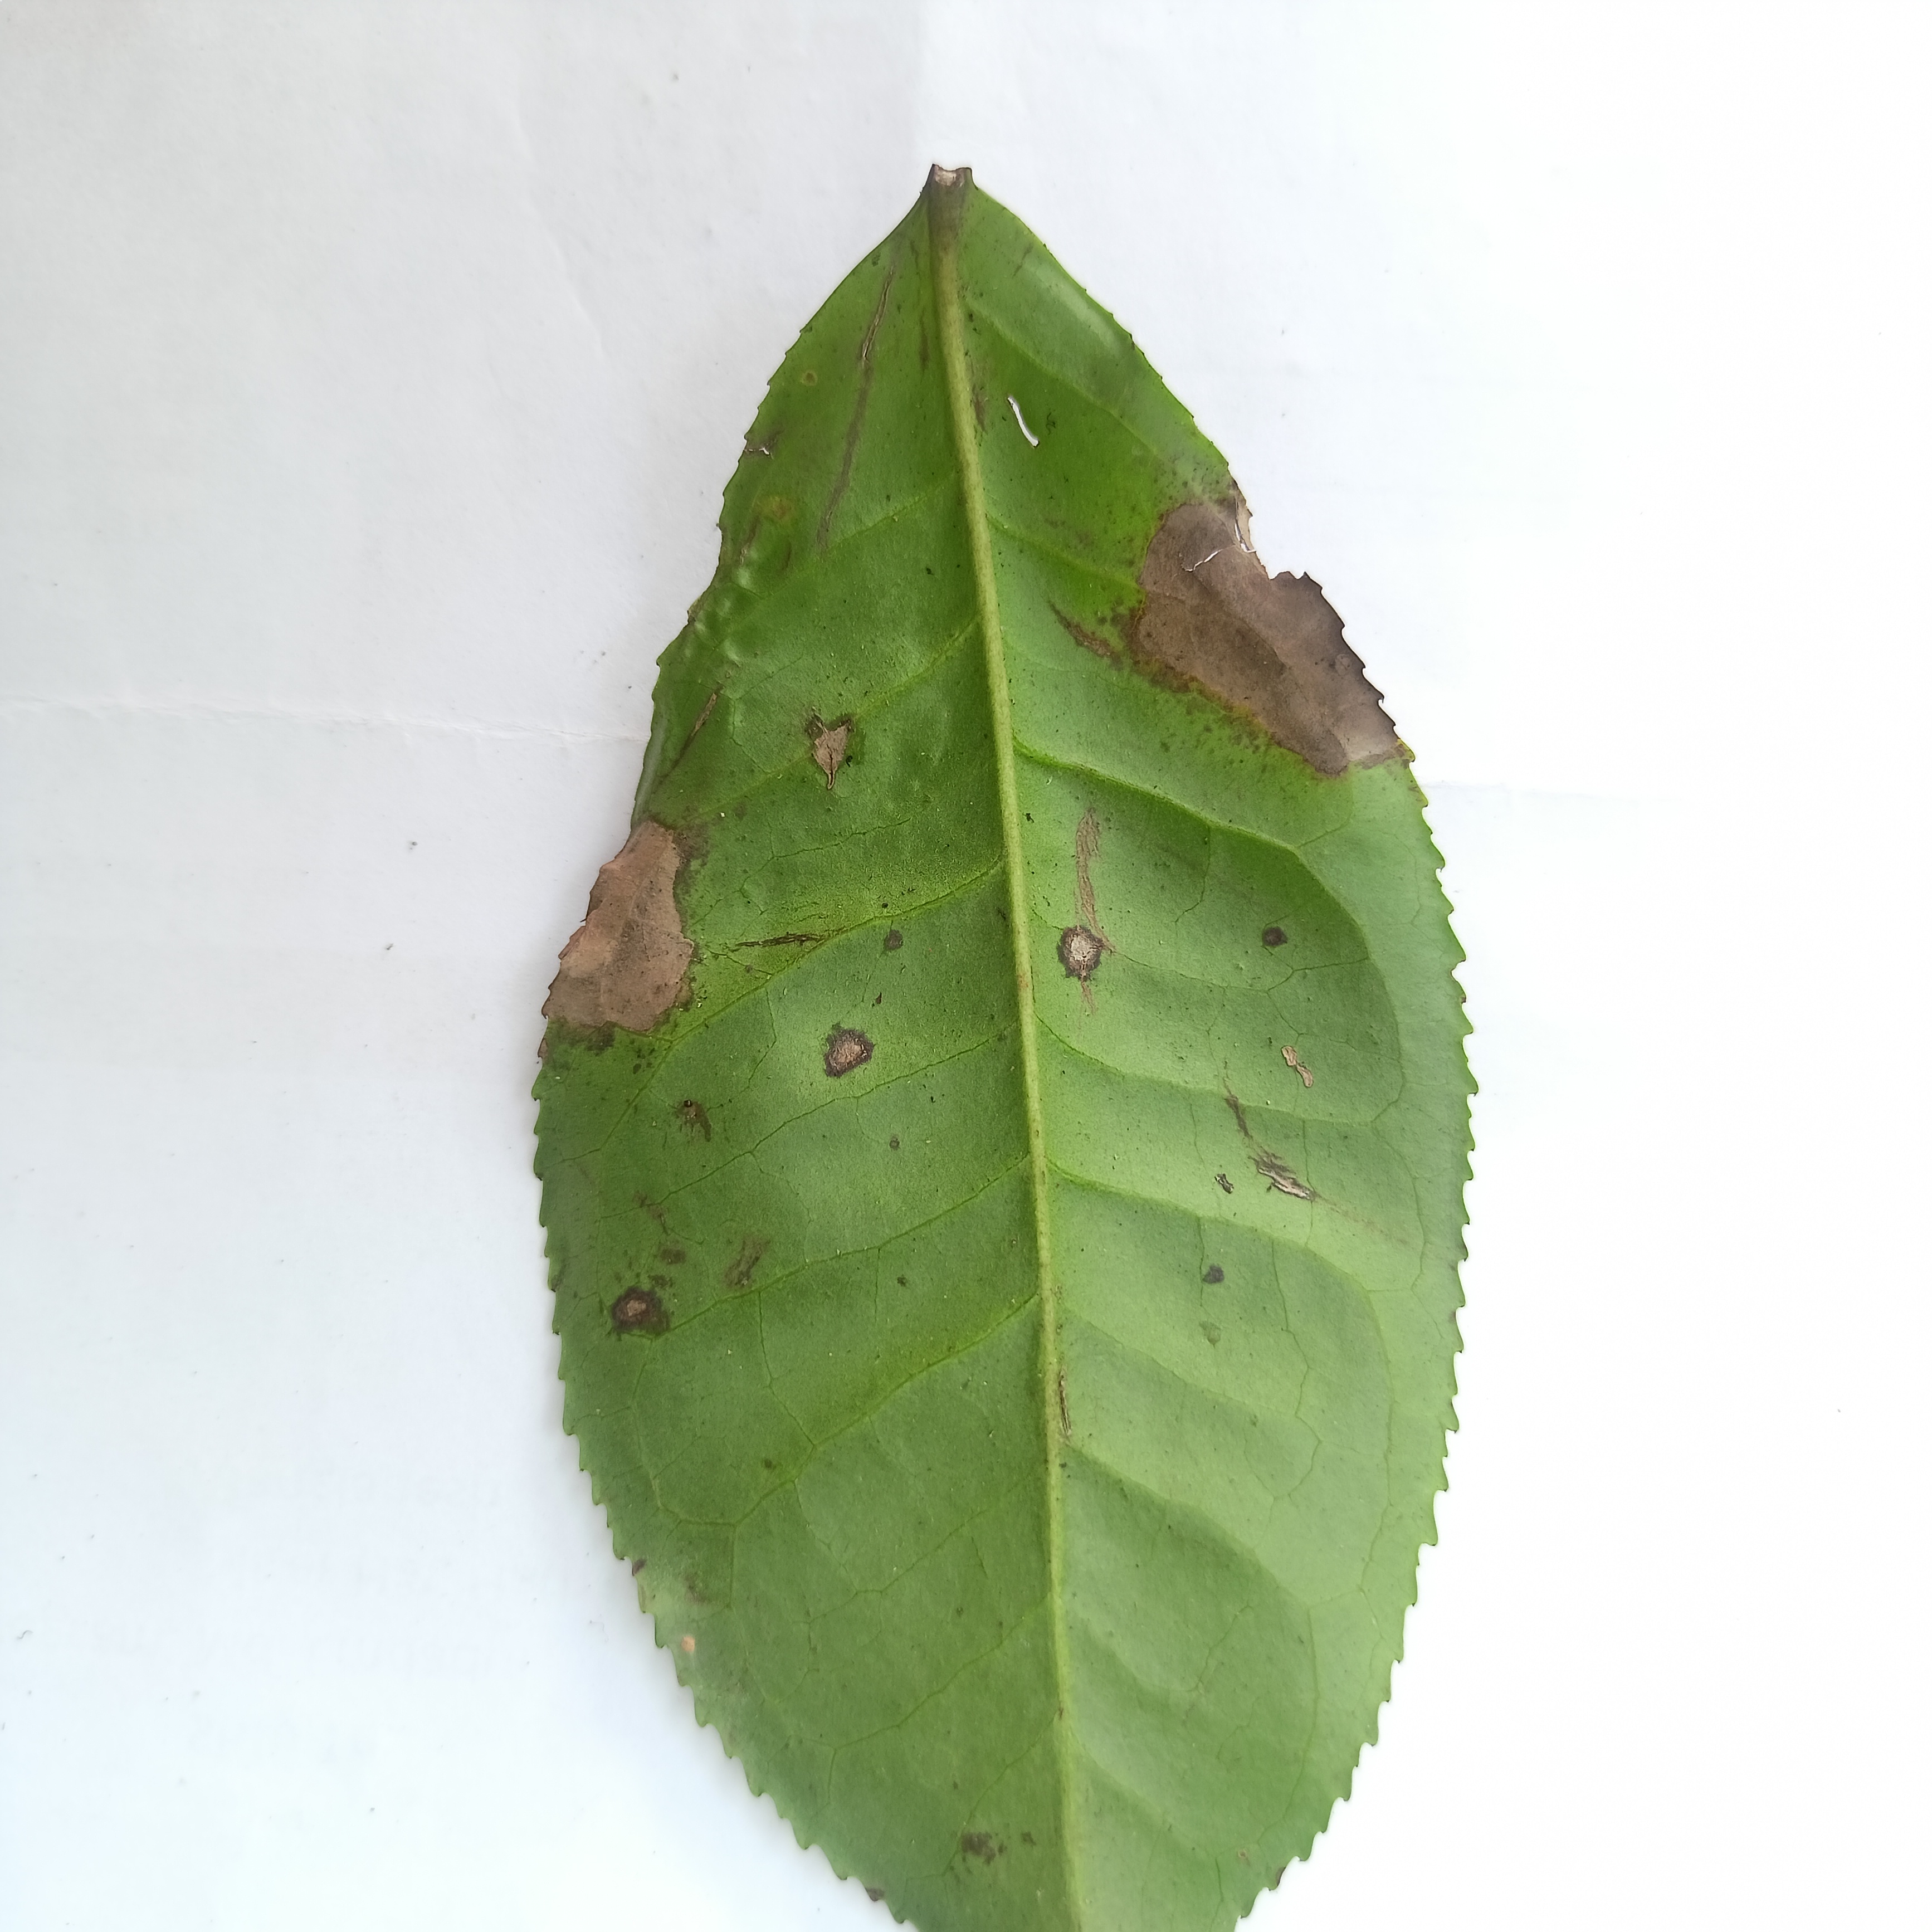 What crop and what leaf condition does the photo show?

tea, brown blight
